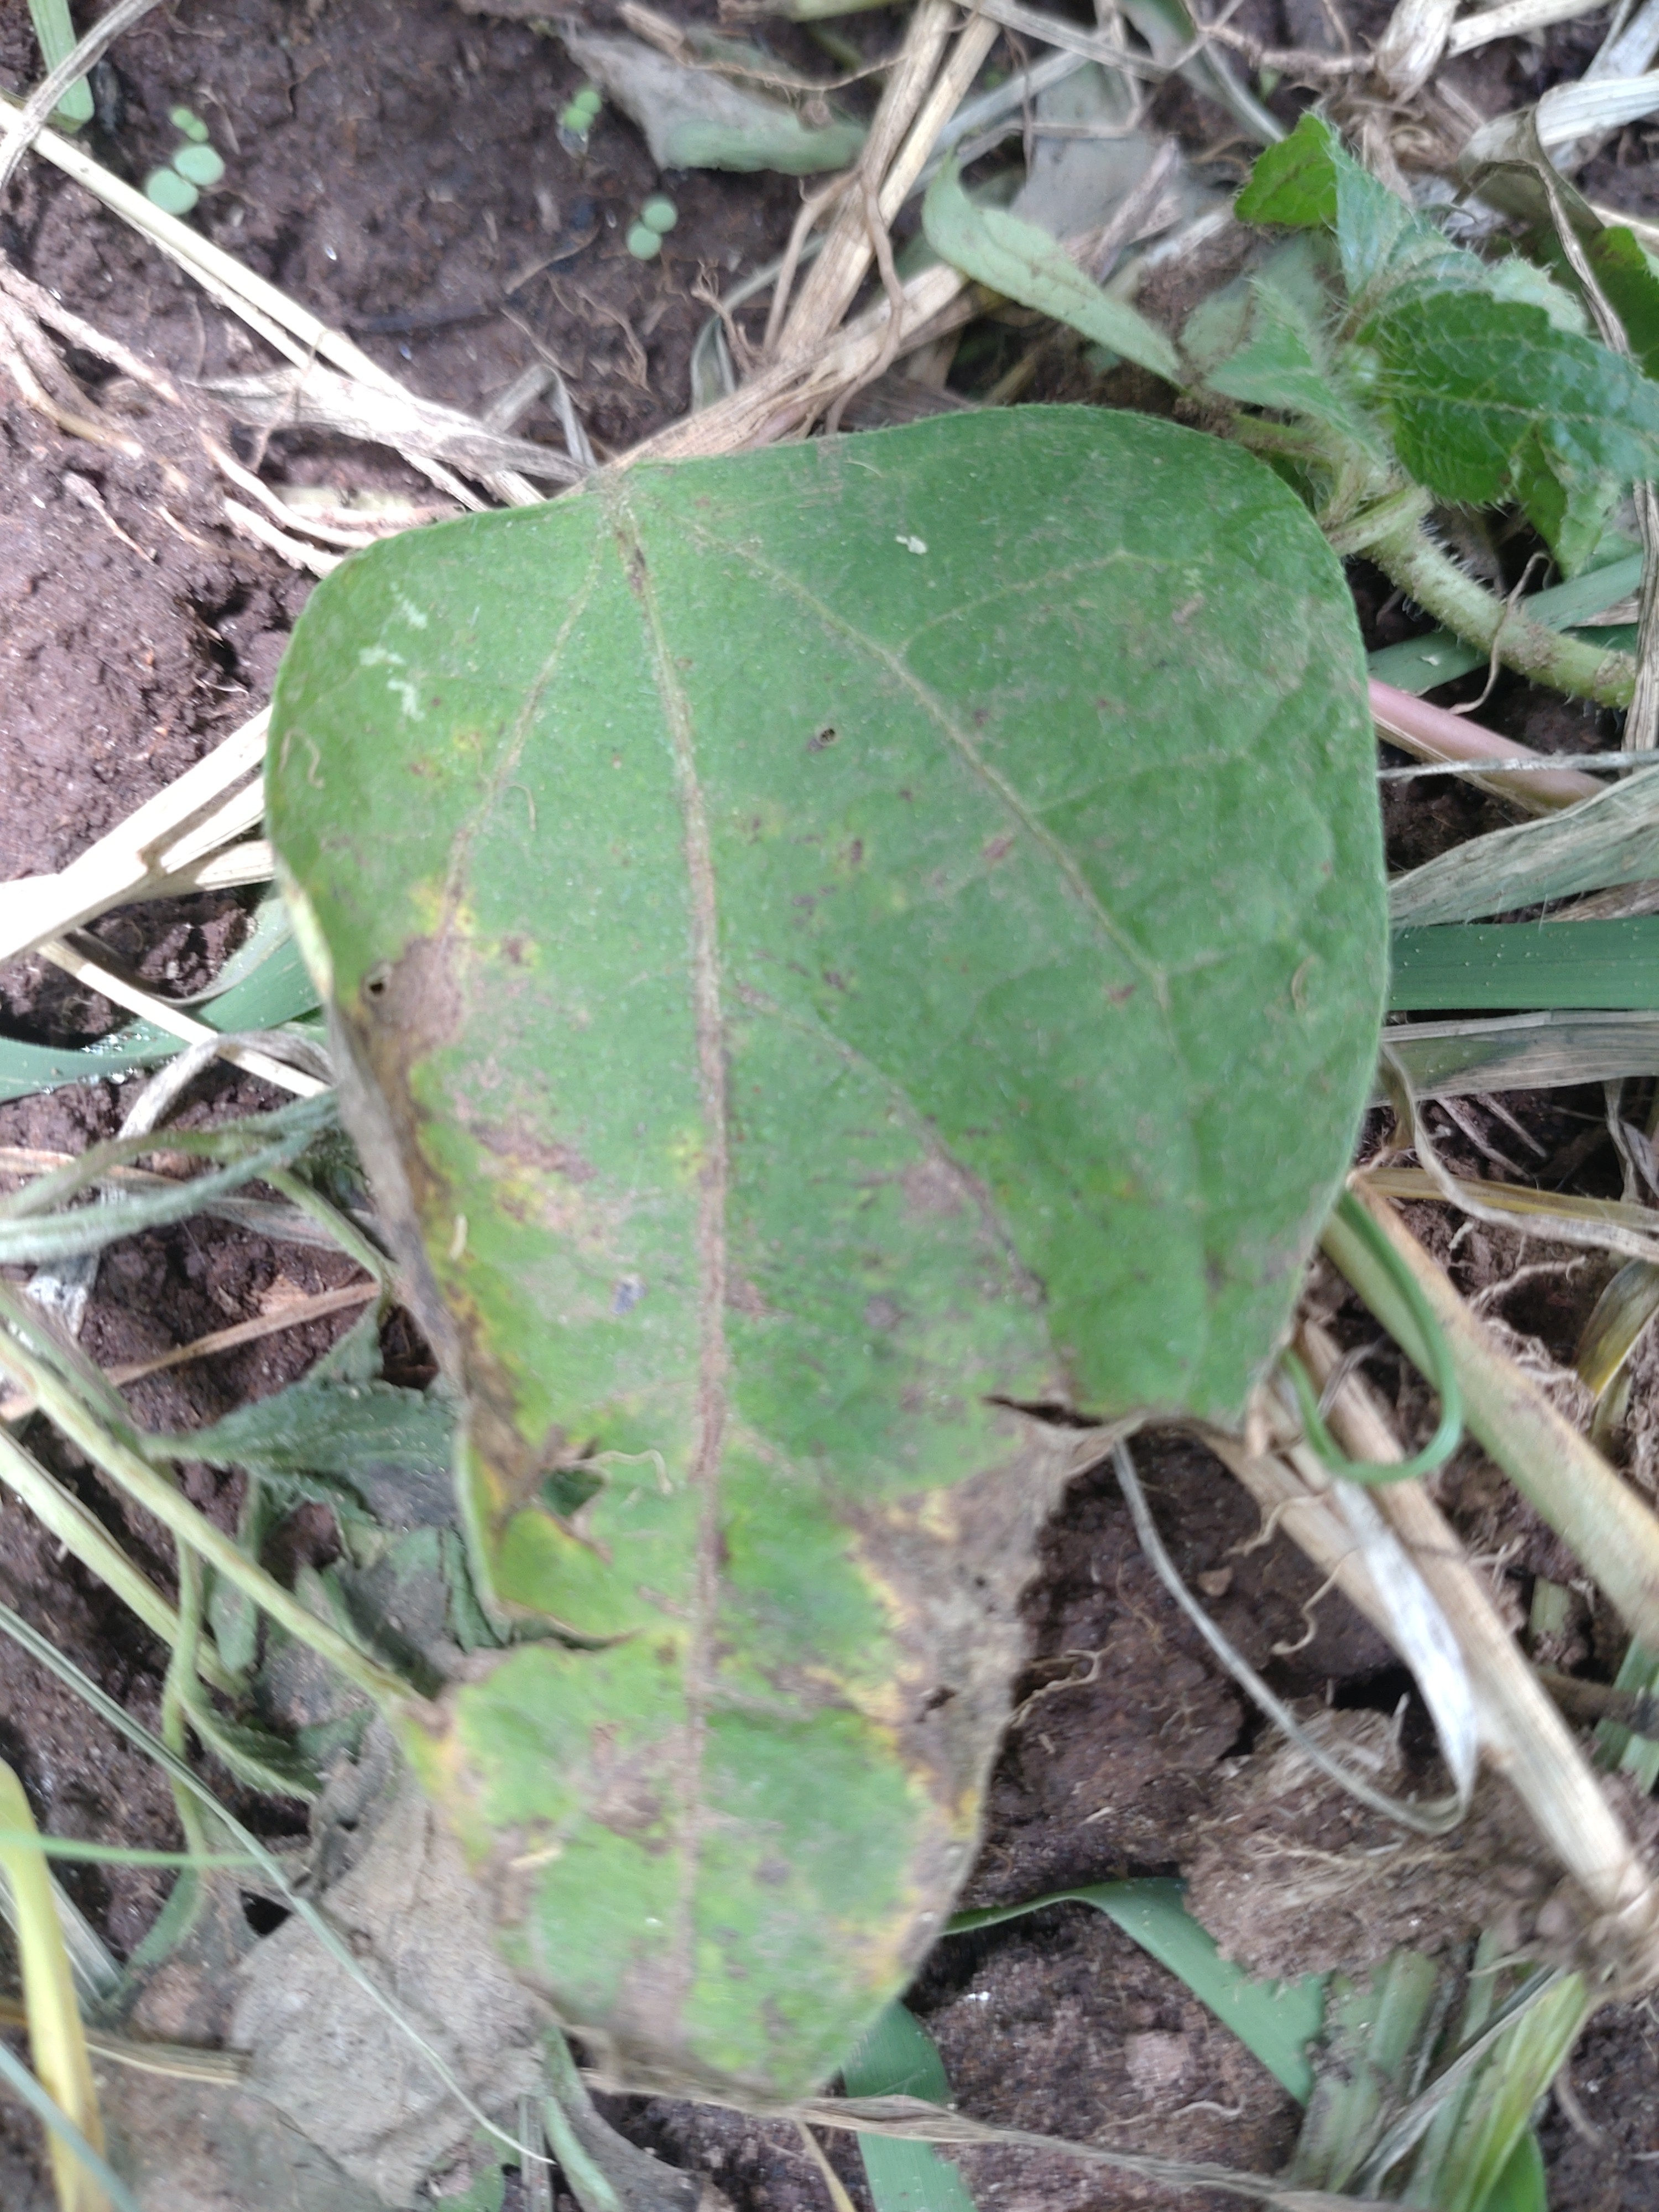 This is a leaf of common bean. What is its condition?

anthracnose
